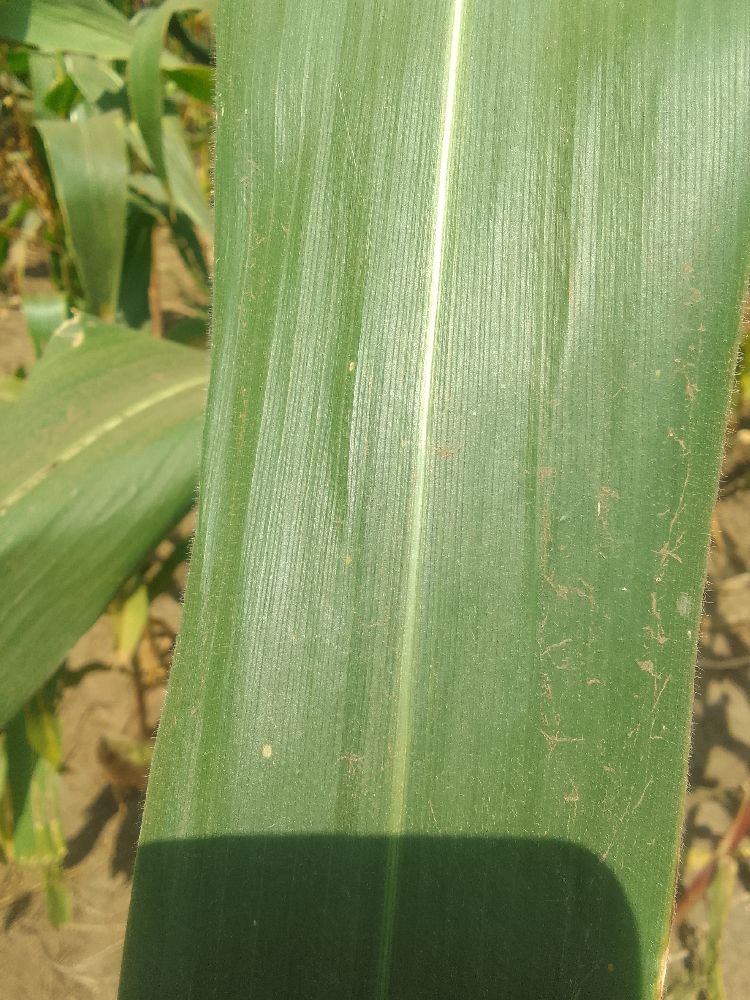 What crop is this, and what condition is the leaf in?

maize, healthy
